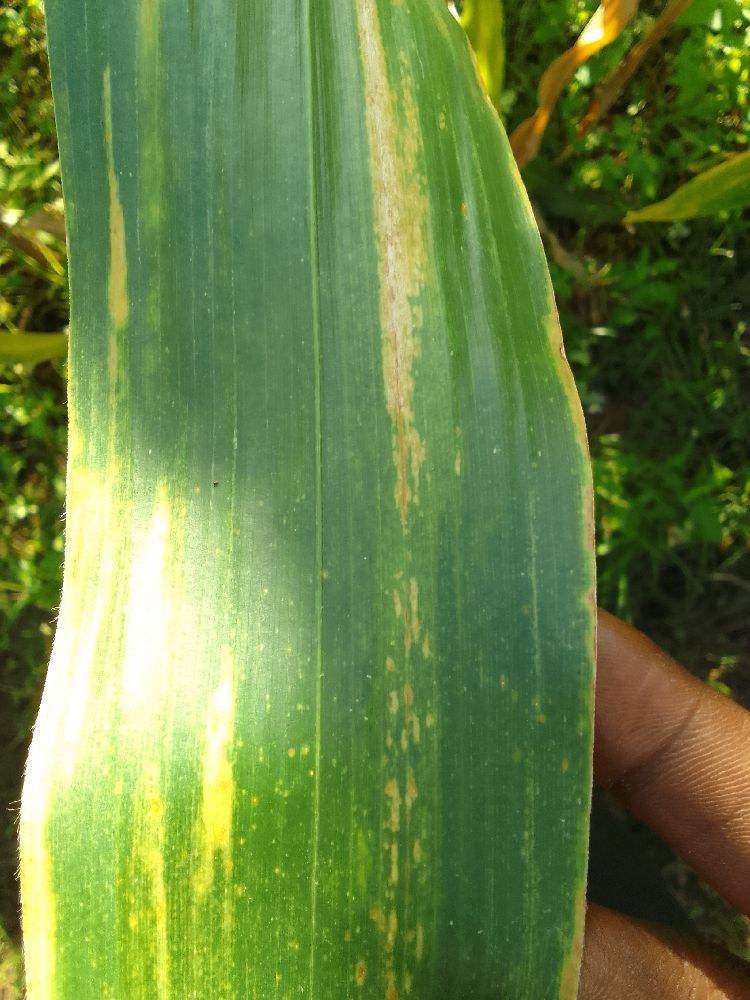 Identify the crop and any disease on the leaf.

maize, maize lethal necrosis
